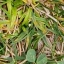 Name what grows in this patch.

unstructured weed
